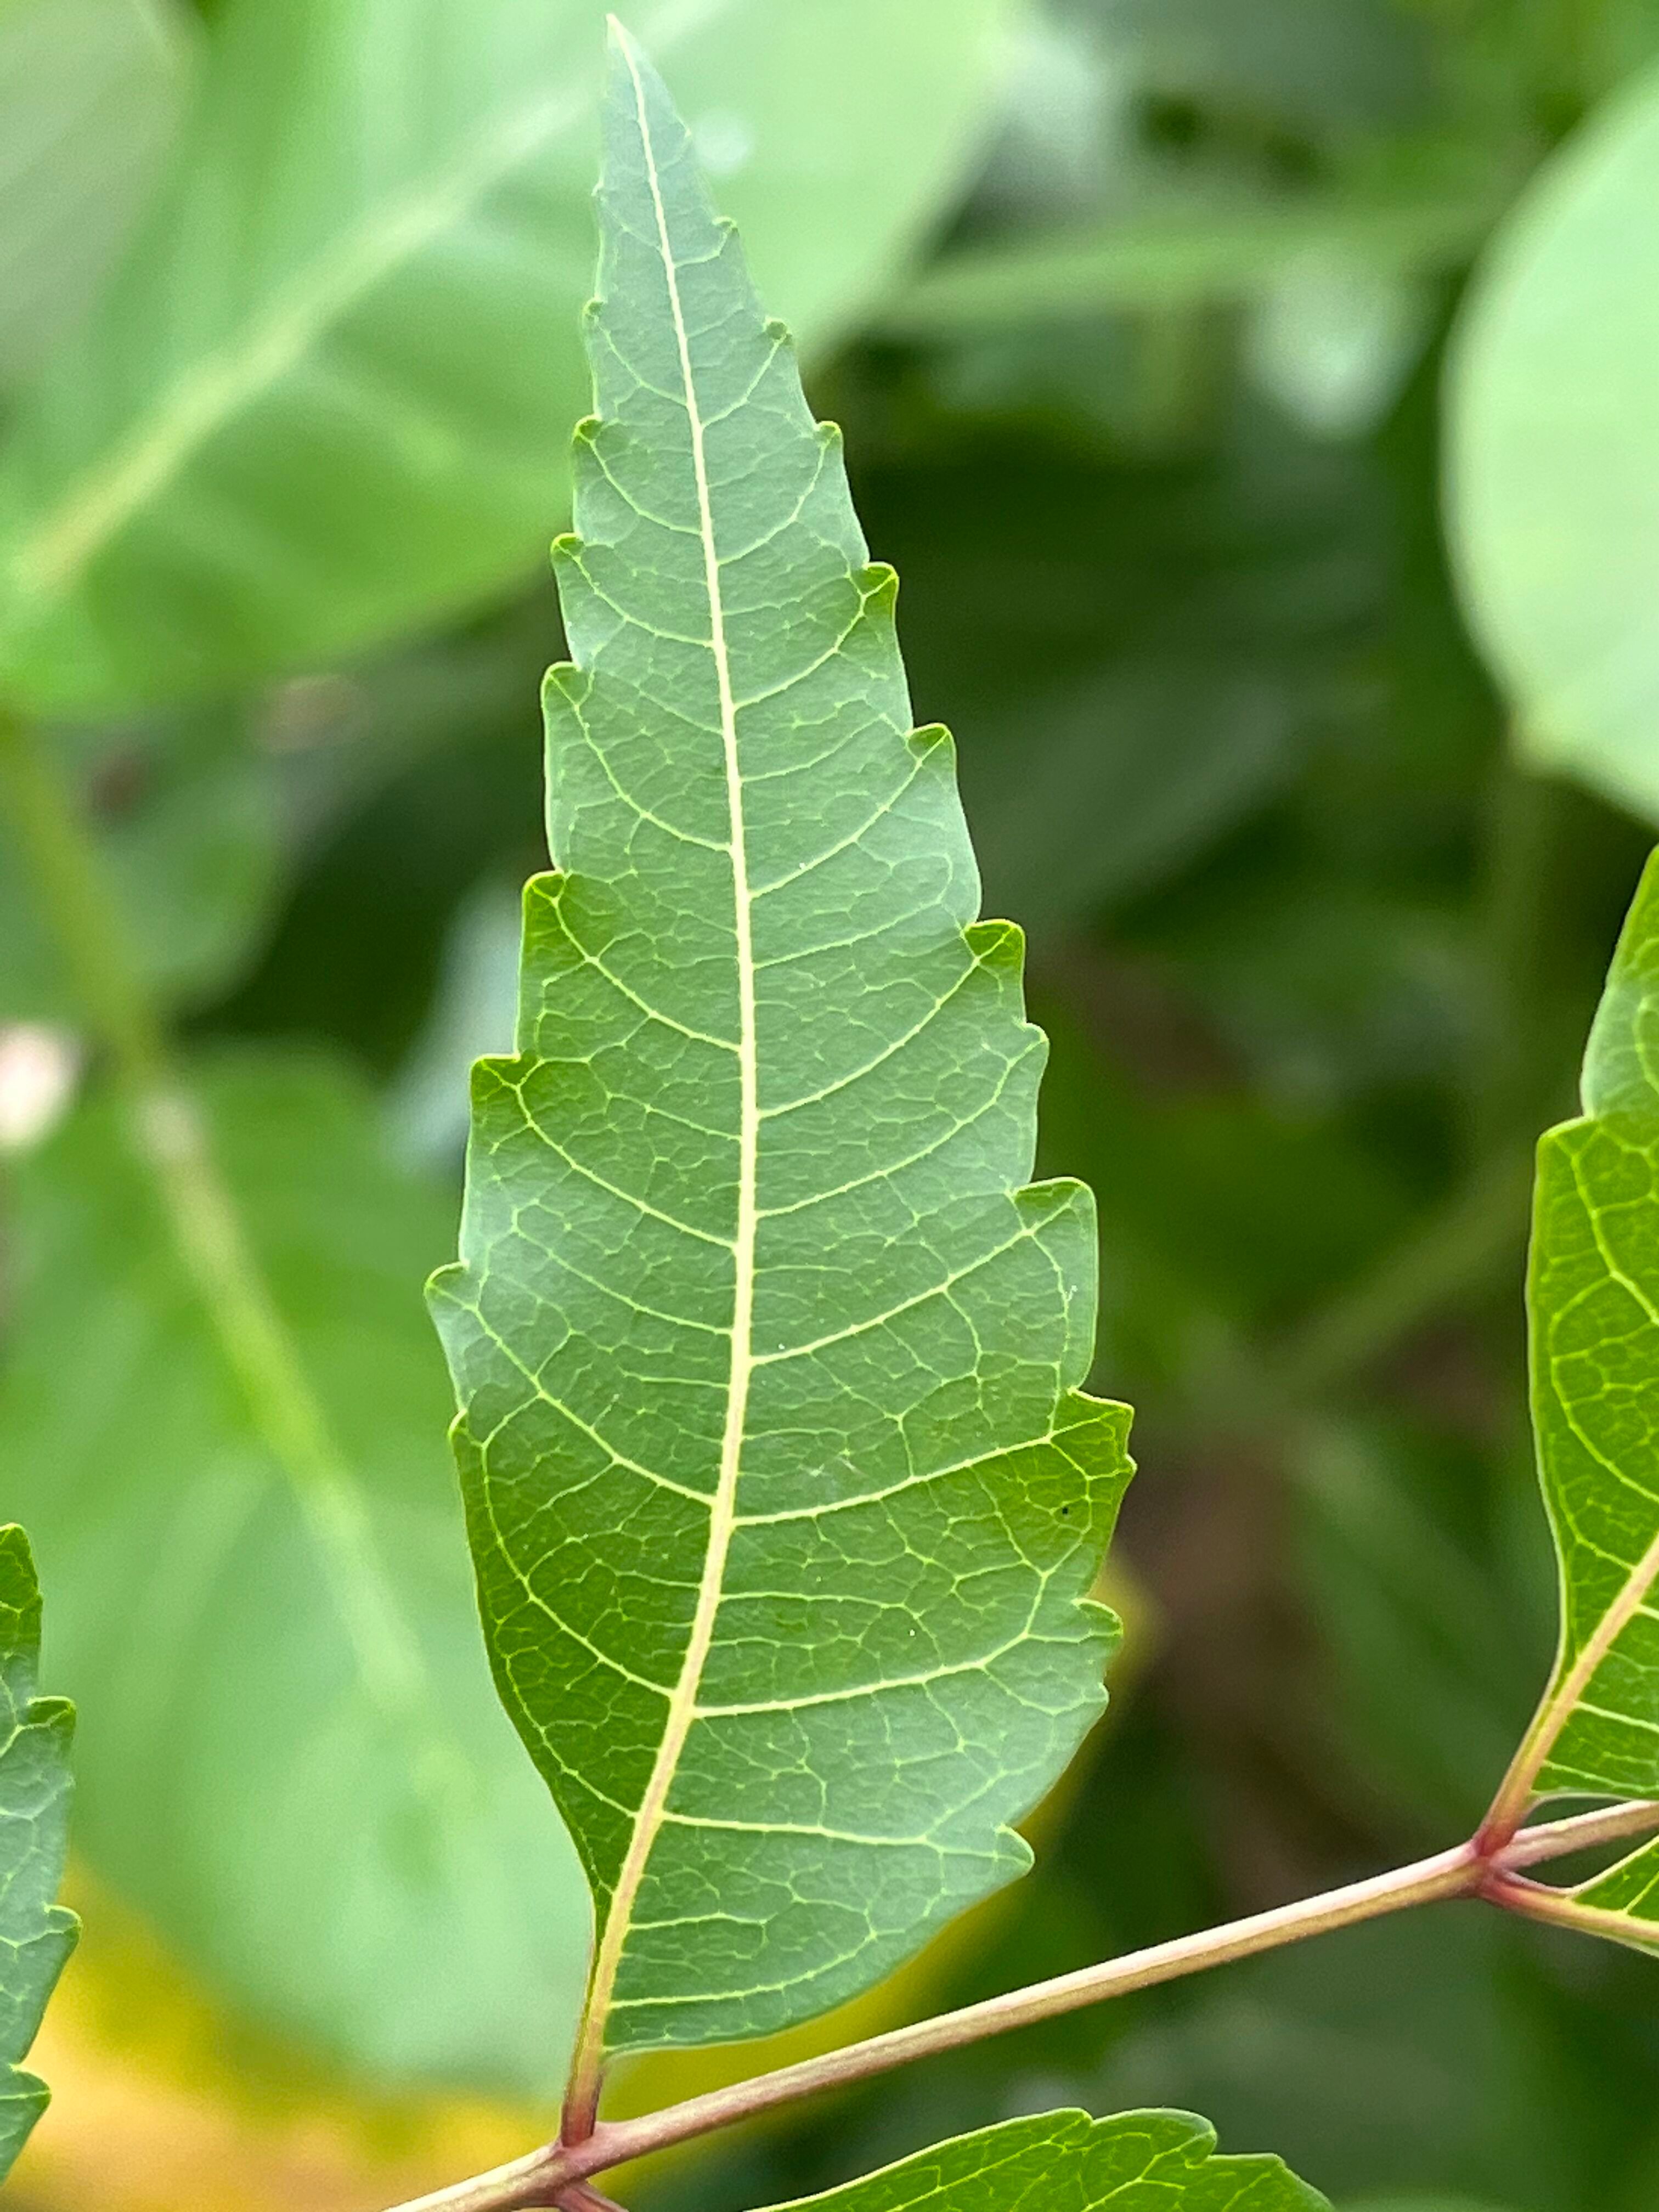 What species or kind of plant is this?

neem
